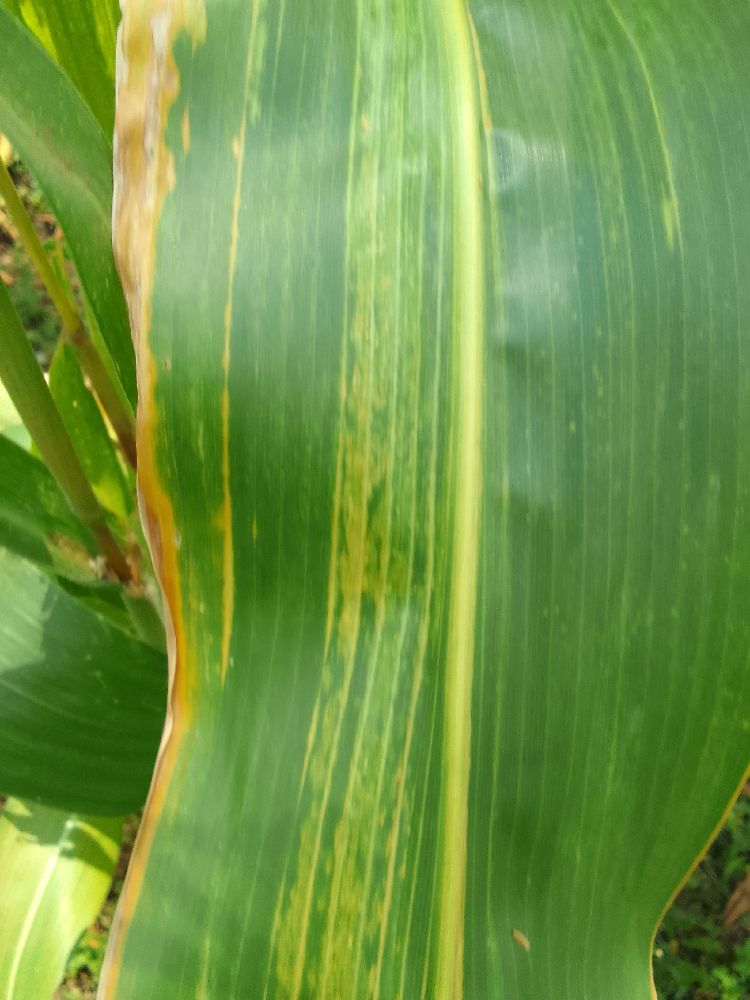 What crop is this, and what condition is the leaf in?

maize, maize lethal necrosis
